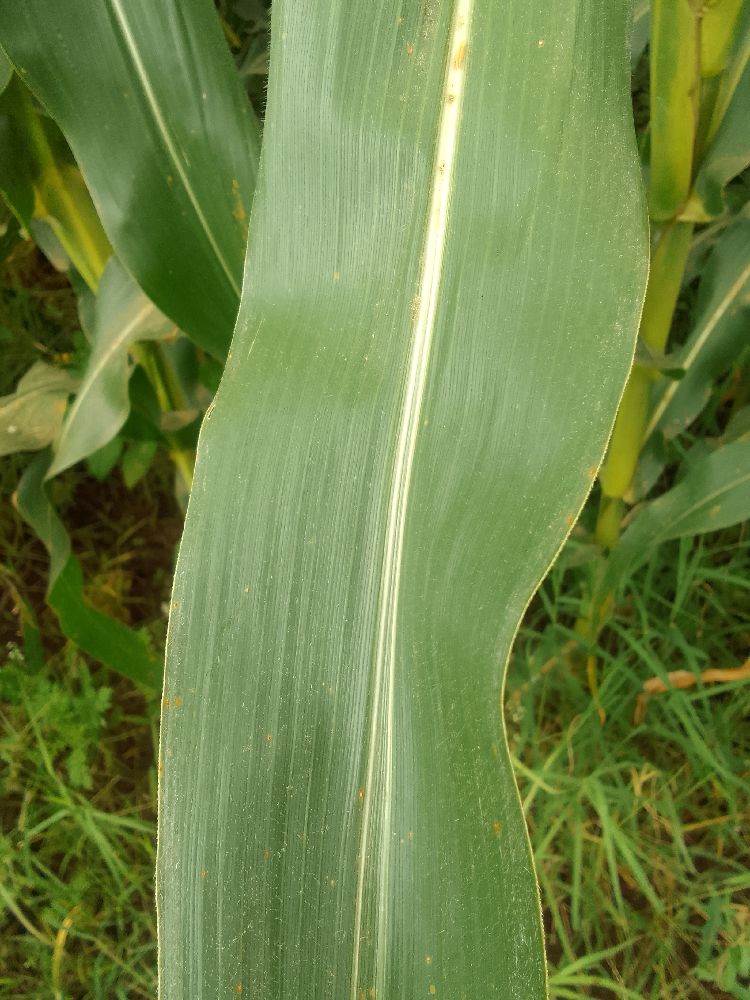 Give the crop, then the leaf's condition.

maize, healthy
